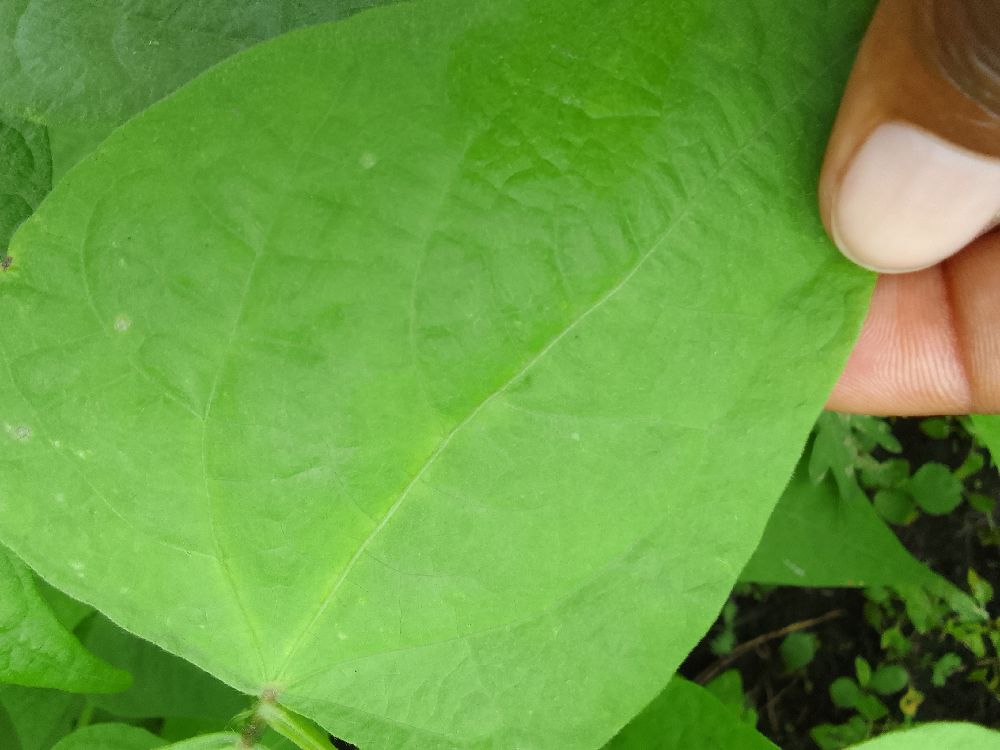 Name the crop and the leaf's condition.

common bean, healthy
